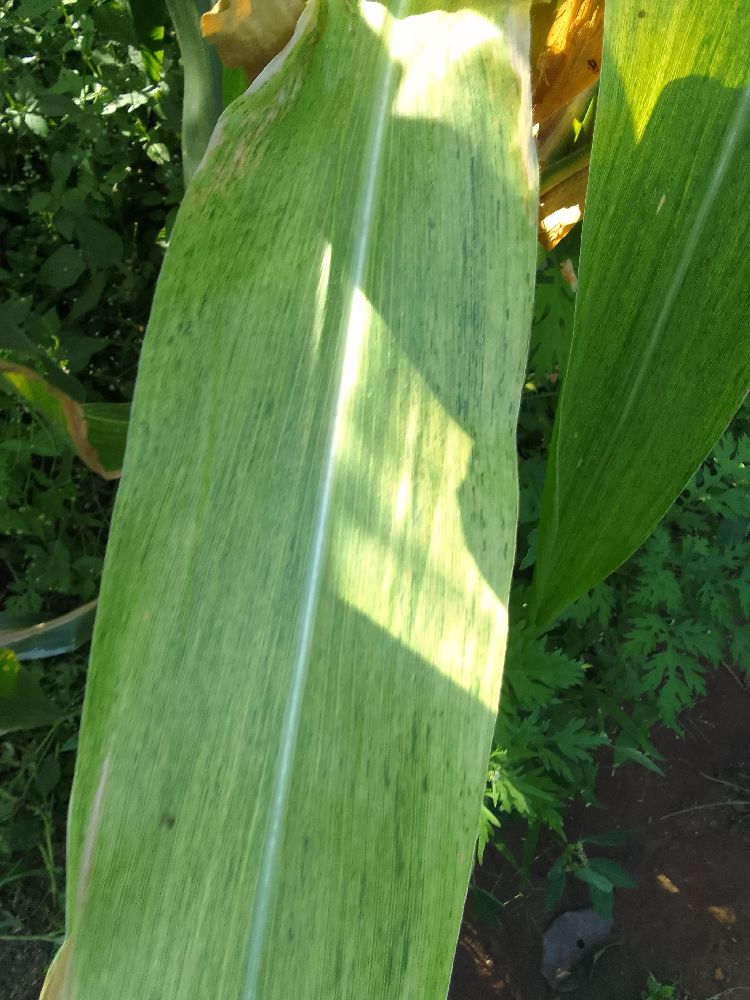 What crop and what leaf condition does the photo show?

maize, maize lethal necrosis
